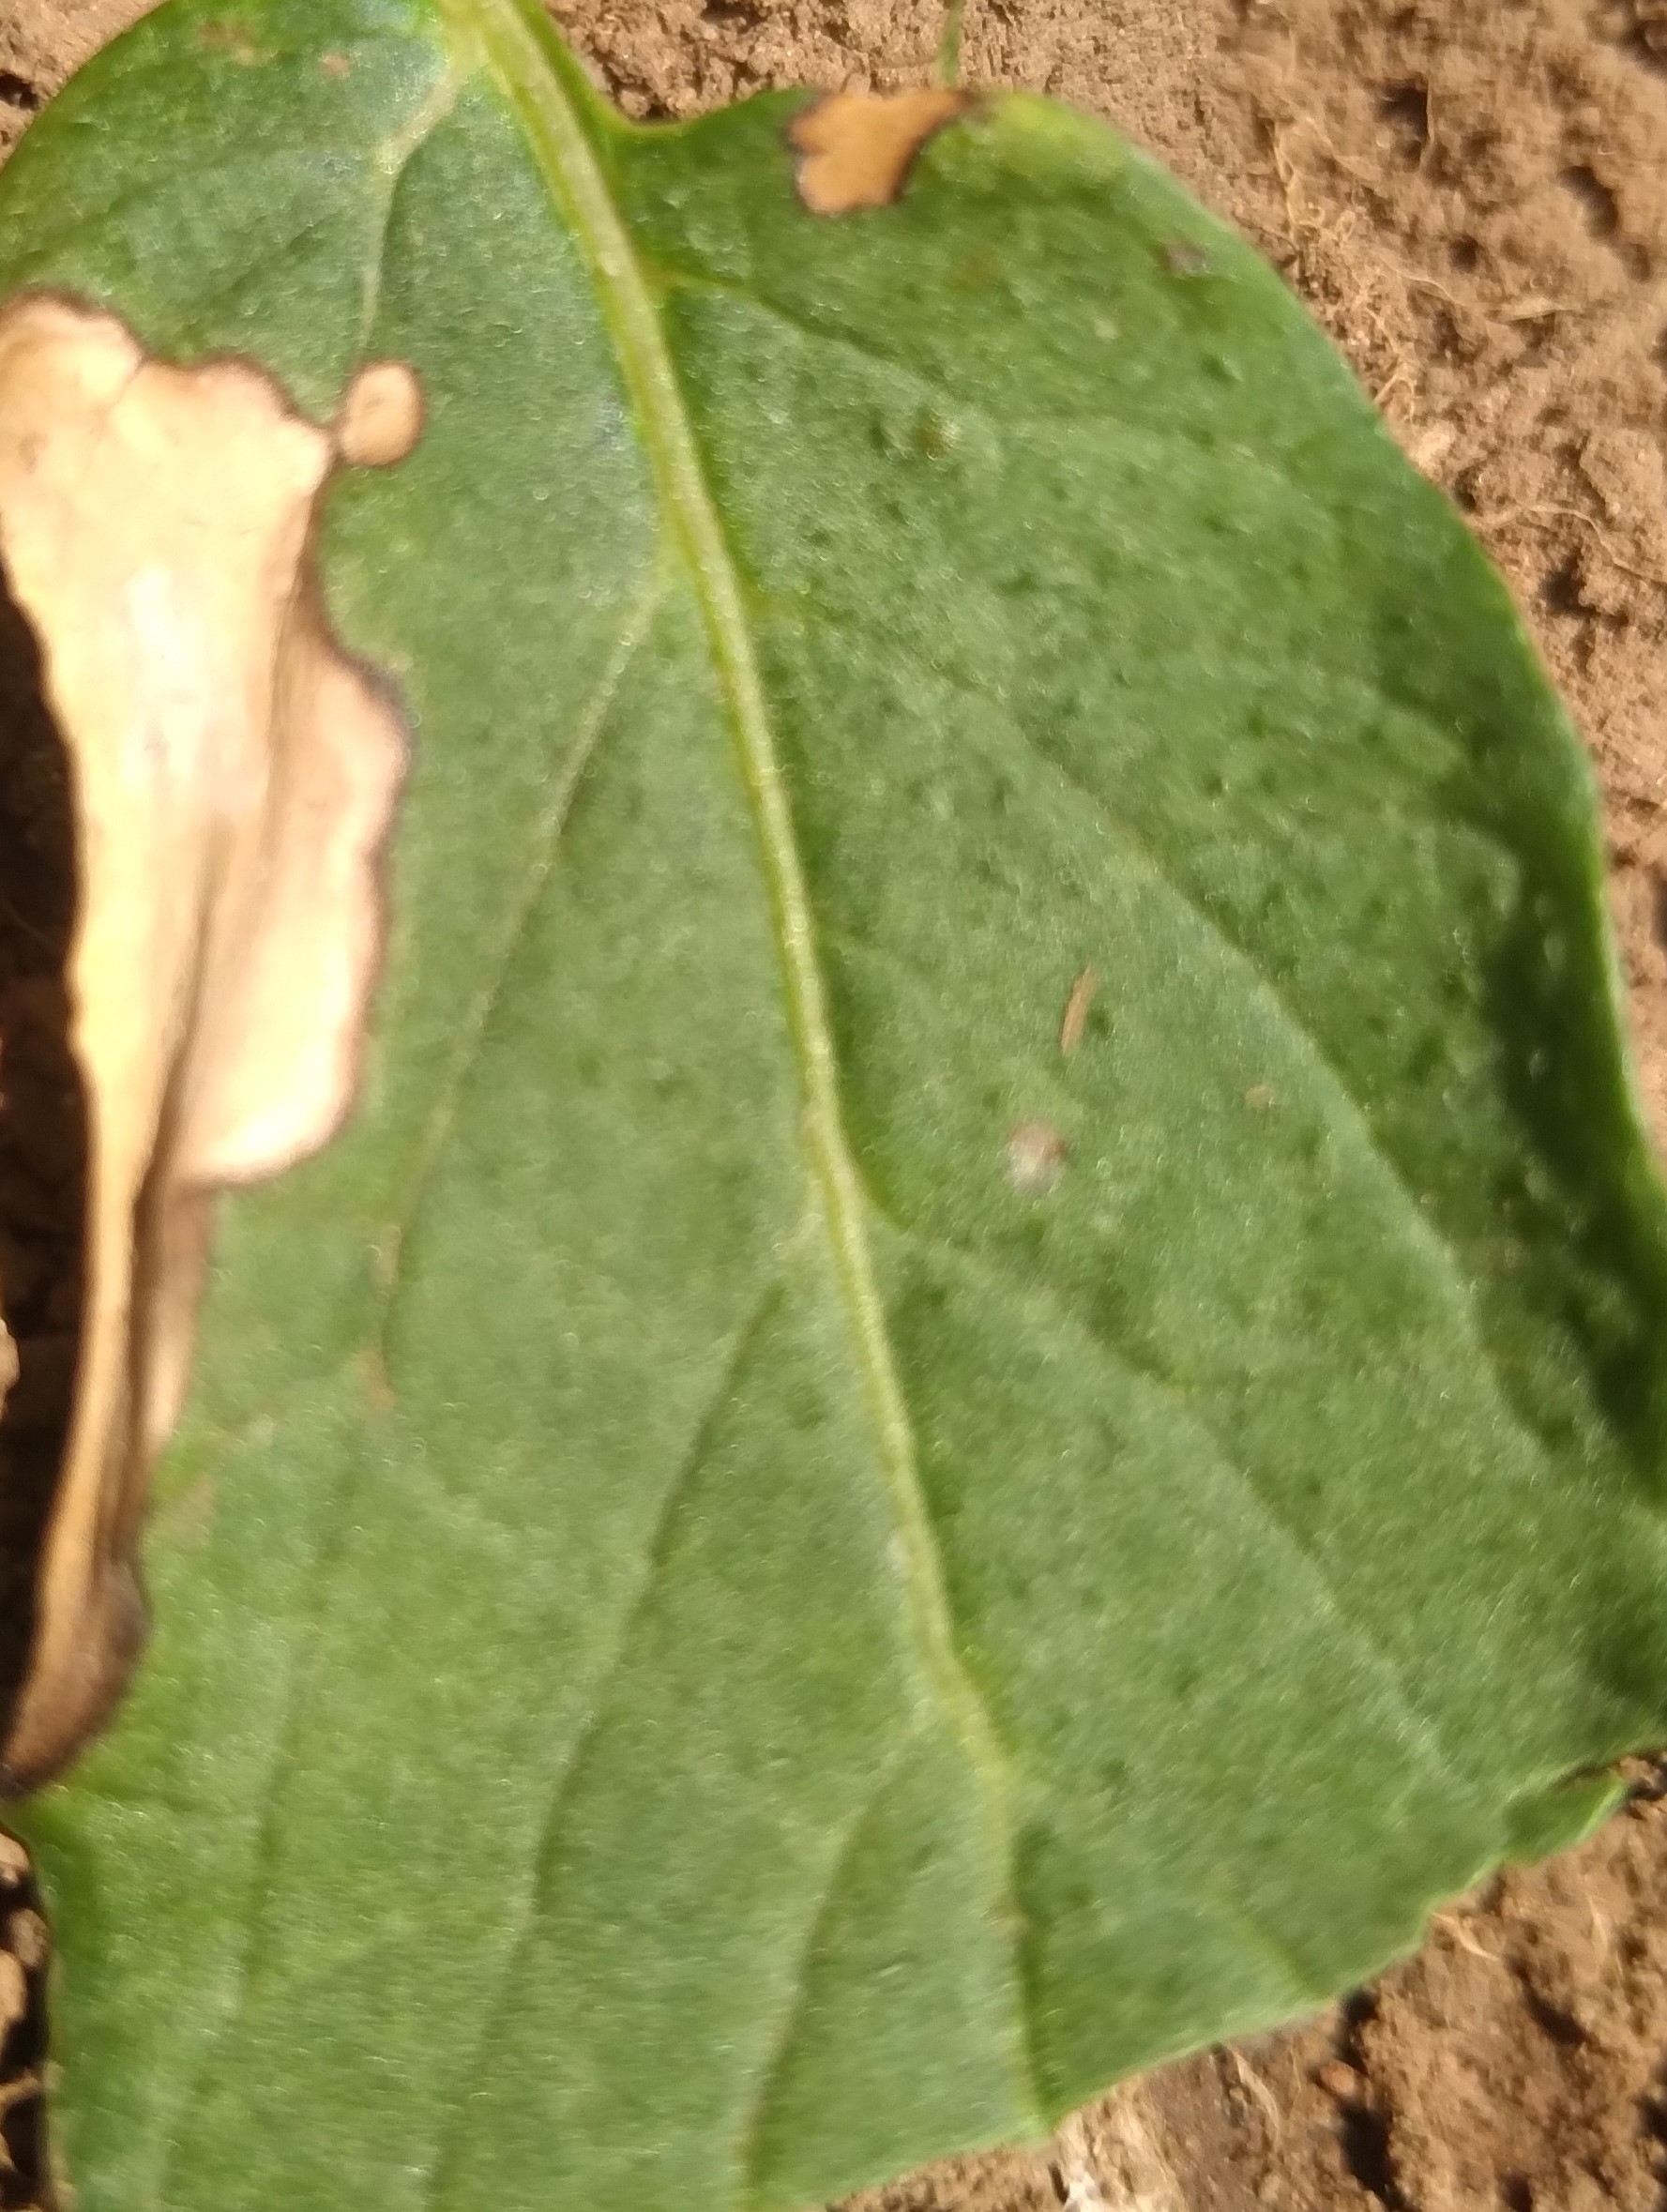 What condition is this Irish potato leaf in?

early blight
